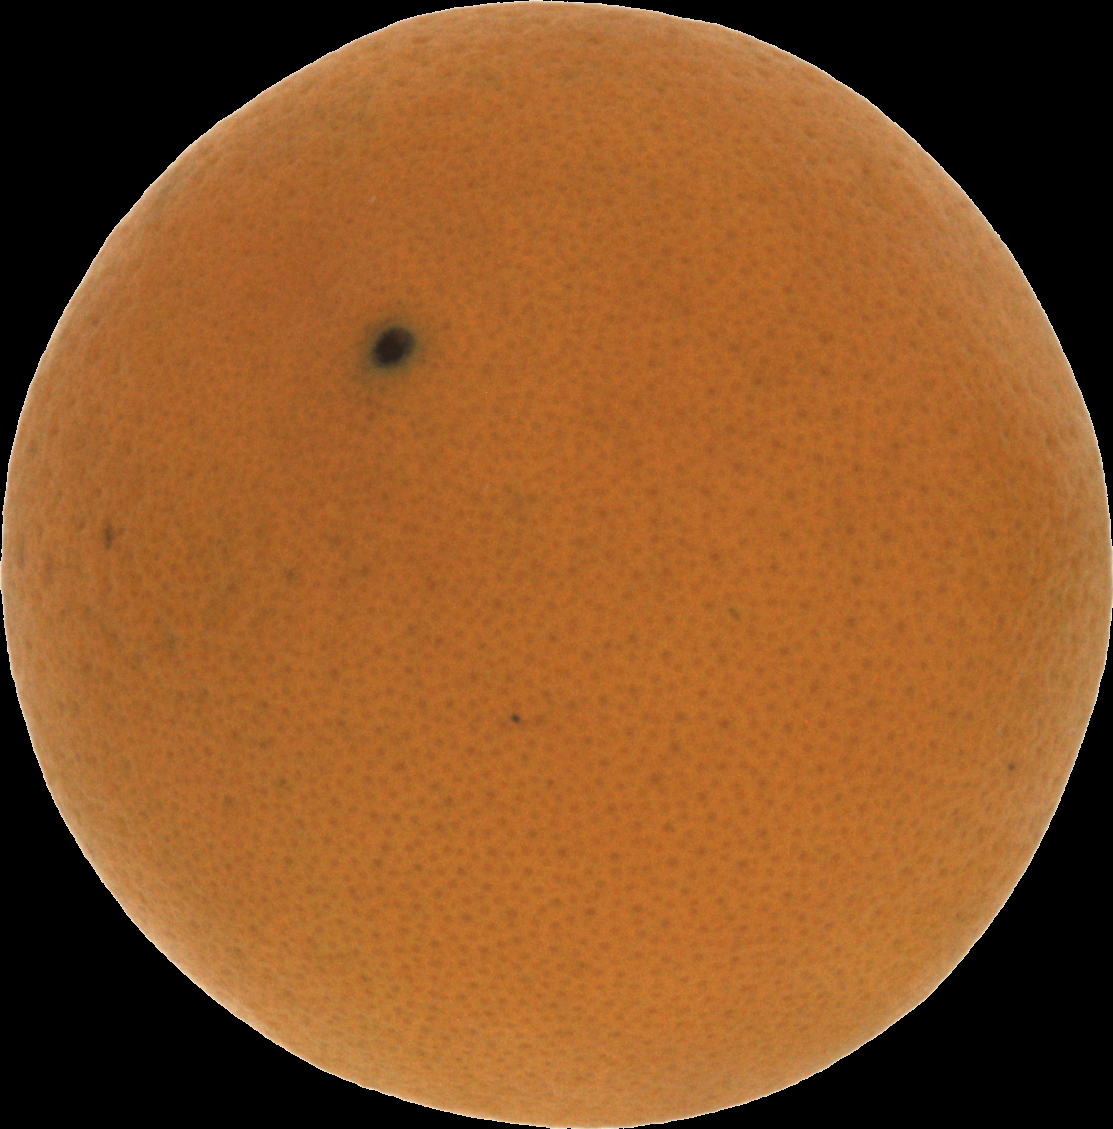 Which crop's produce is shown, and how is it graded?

orange, good
